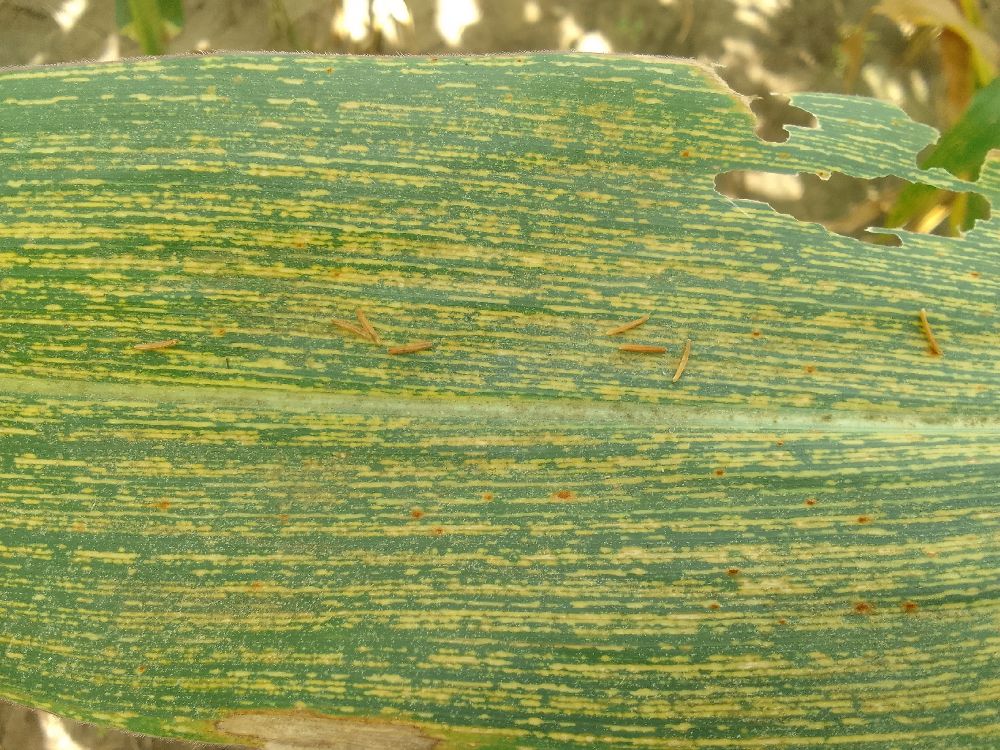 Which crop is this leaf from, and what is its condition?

maize, maize streak virus
